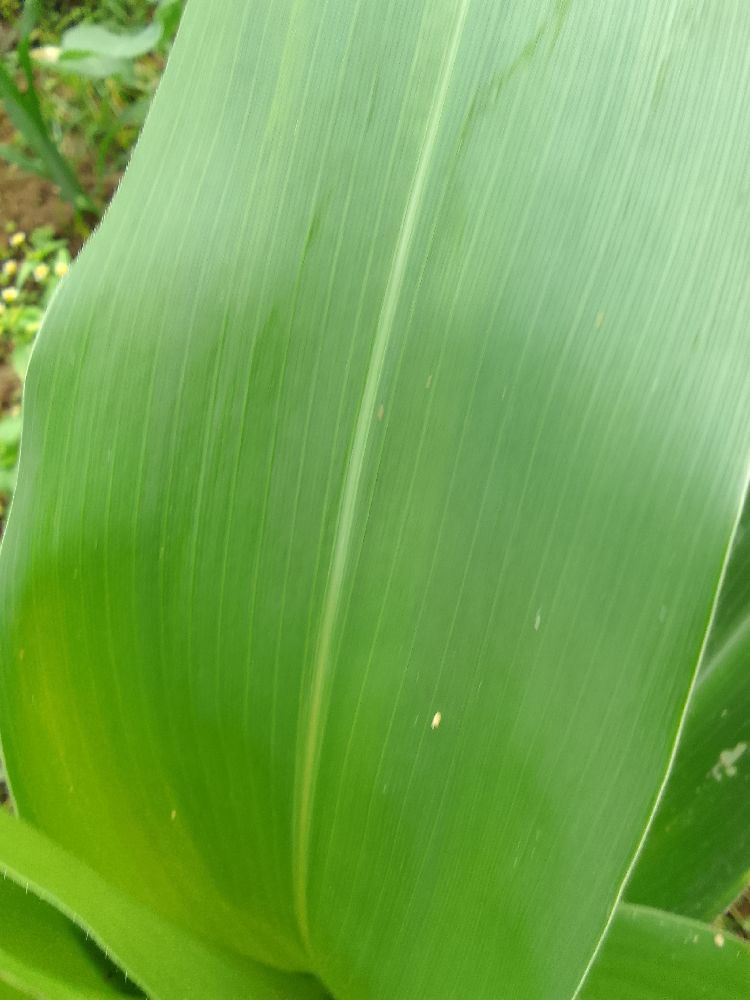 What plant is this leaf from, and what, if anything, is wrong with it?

maize, healthy
